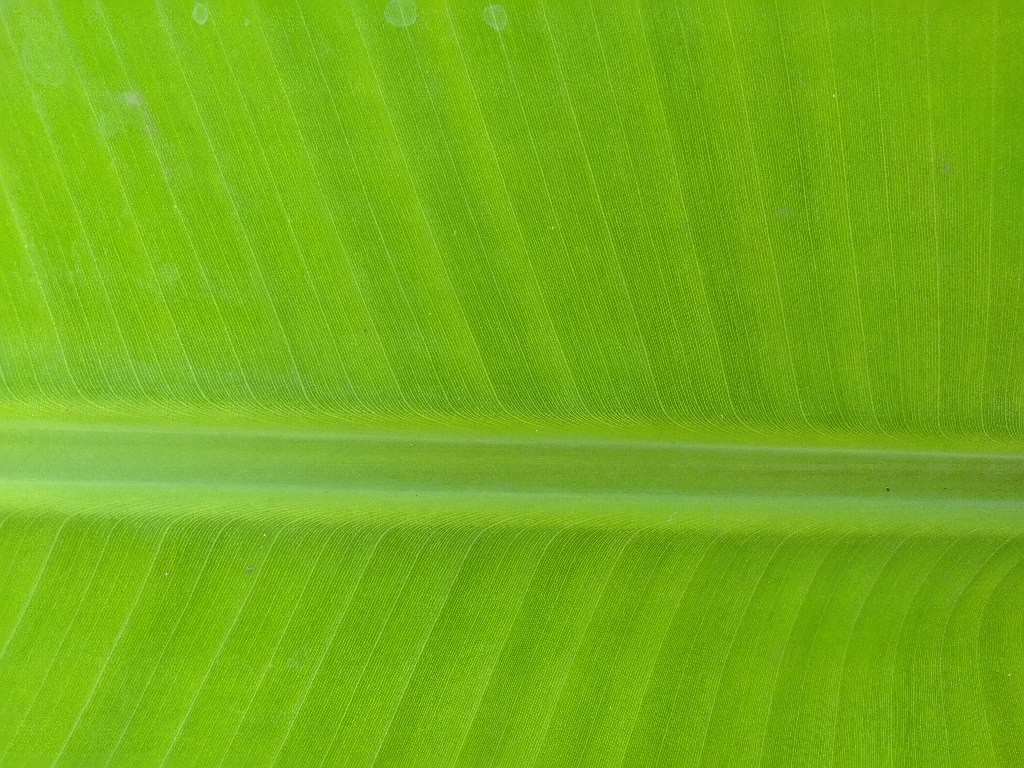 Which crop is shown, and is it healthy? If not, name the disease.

banana, healthy
